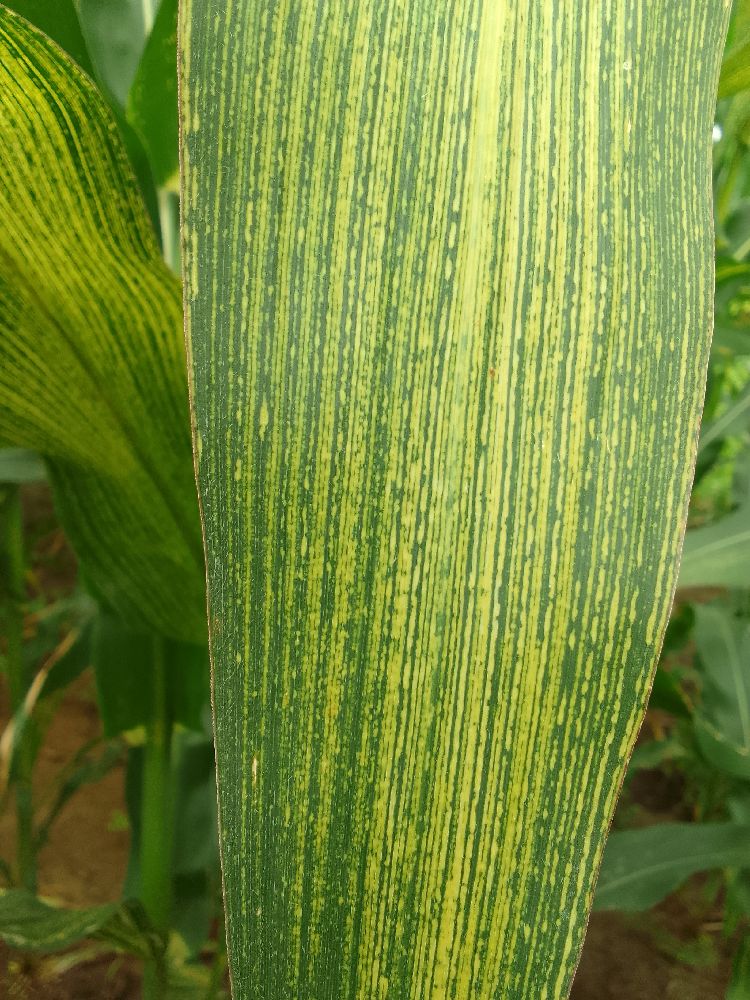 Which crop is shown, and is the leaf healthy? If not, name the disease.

maize, maize streak virus
